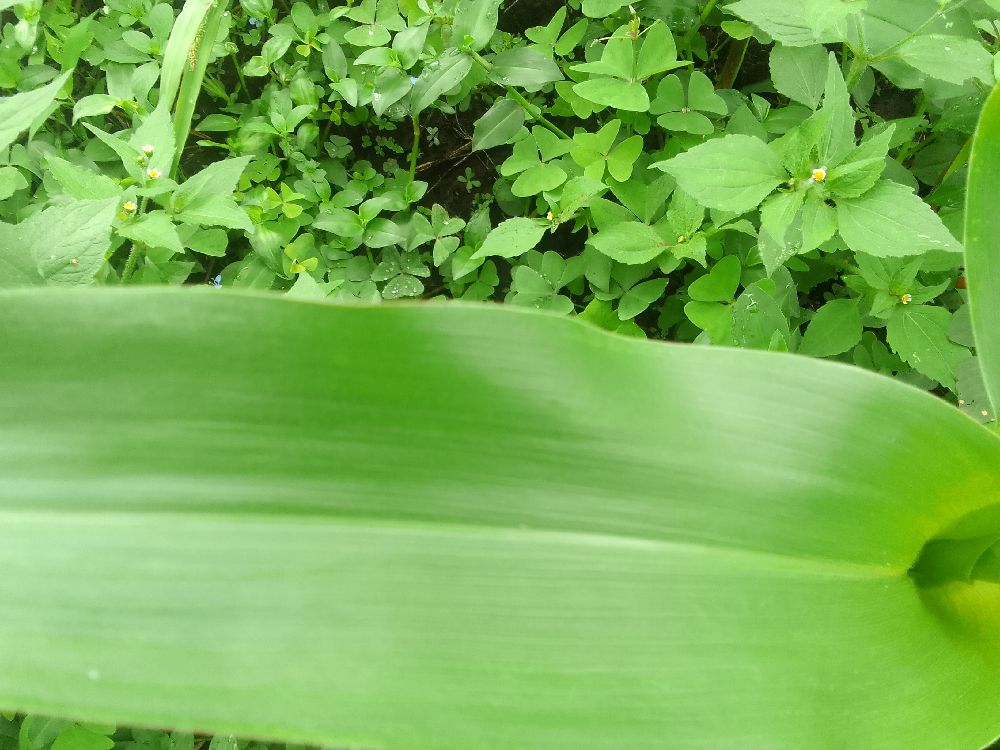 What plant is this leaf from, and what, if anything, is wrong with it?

maize, healthy
